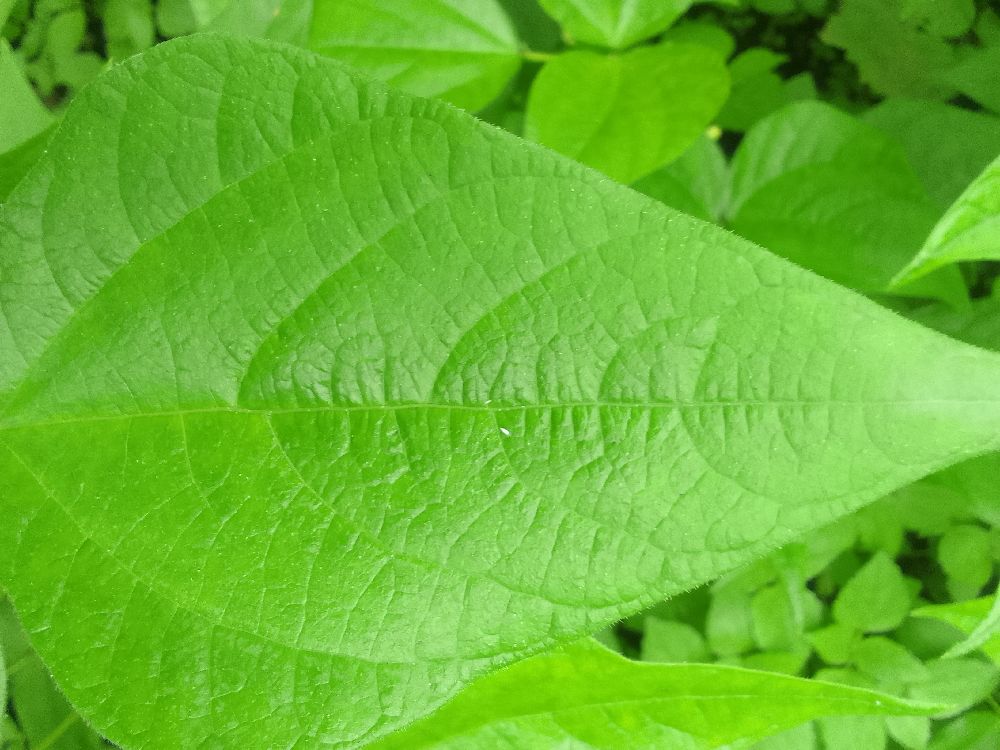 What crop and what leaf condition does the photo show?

common bean, healthy
